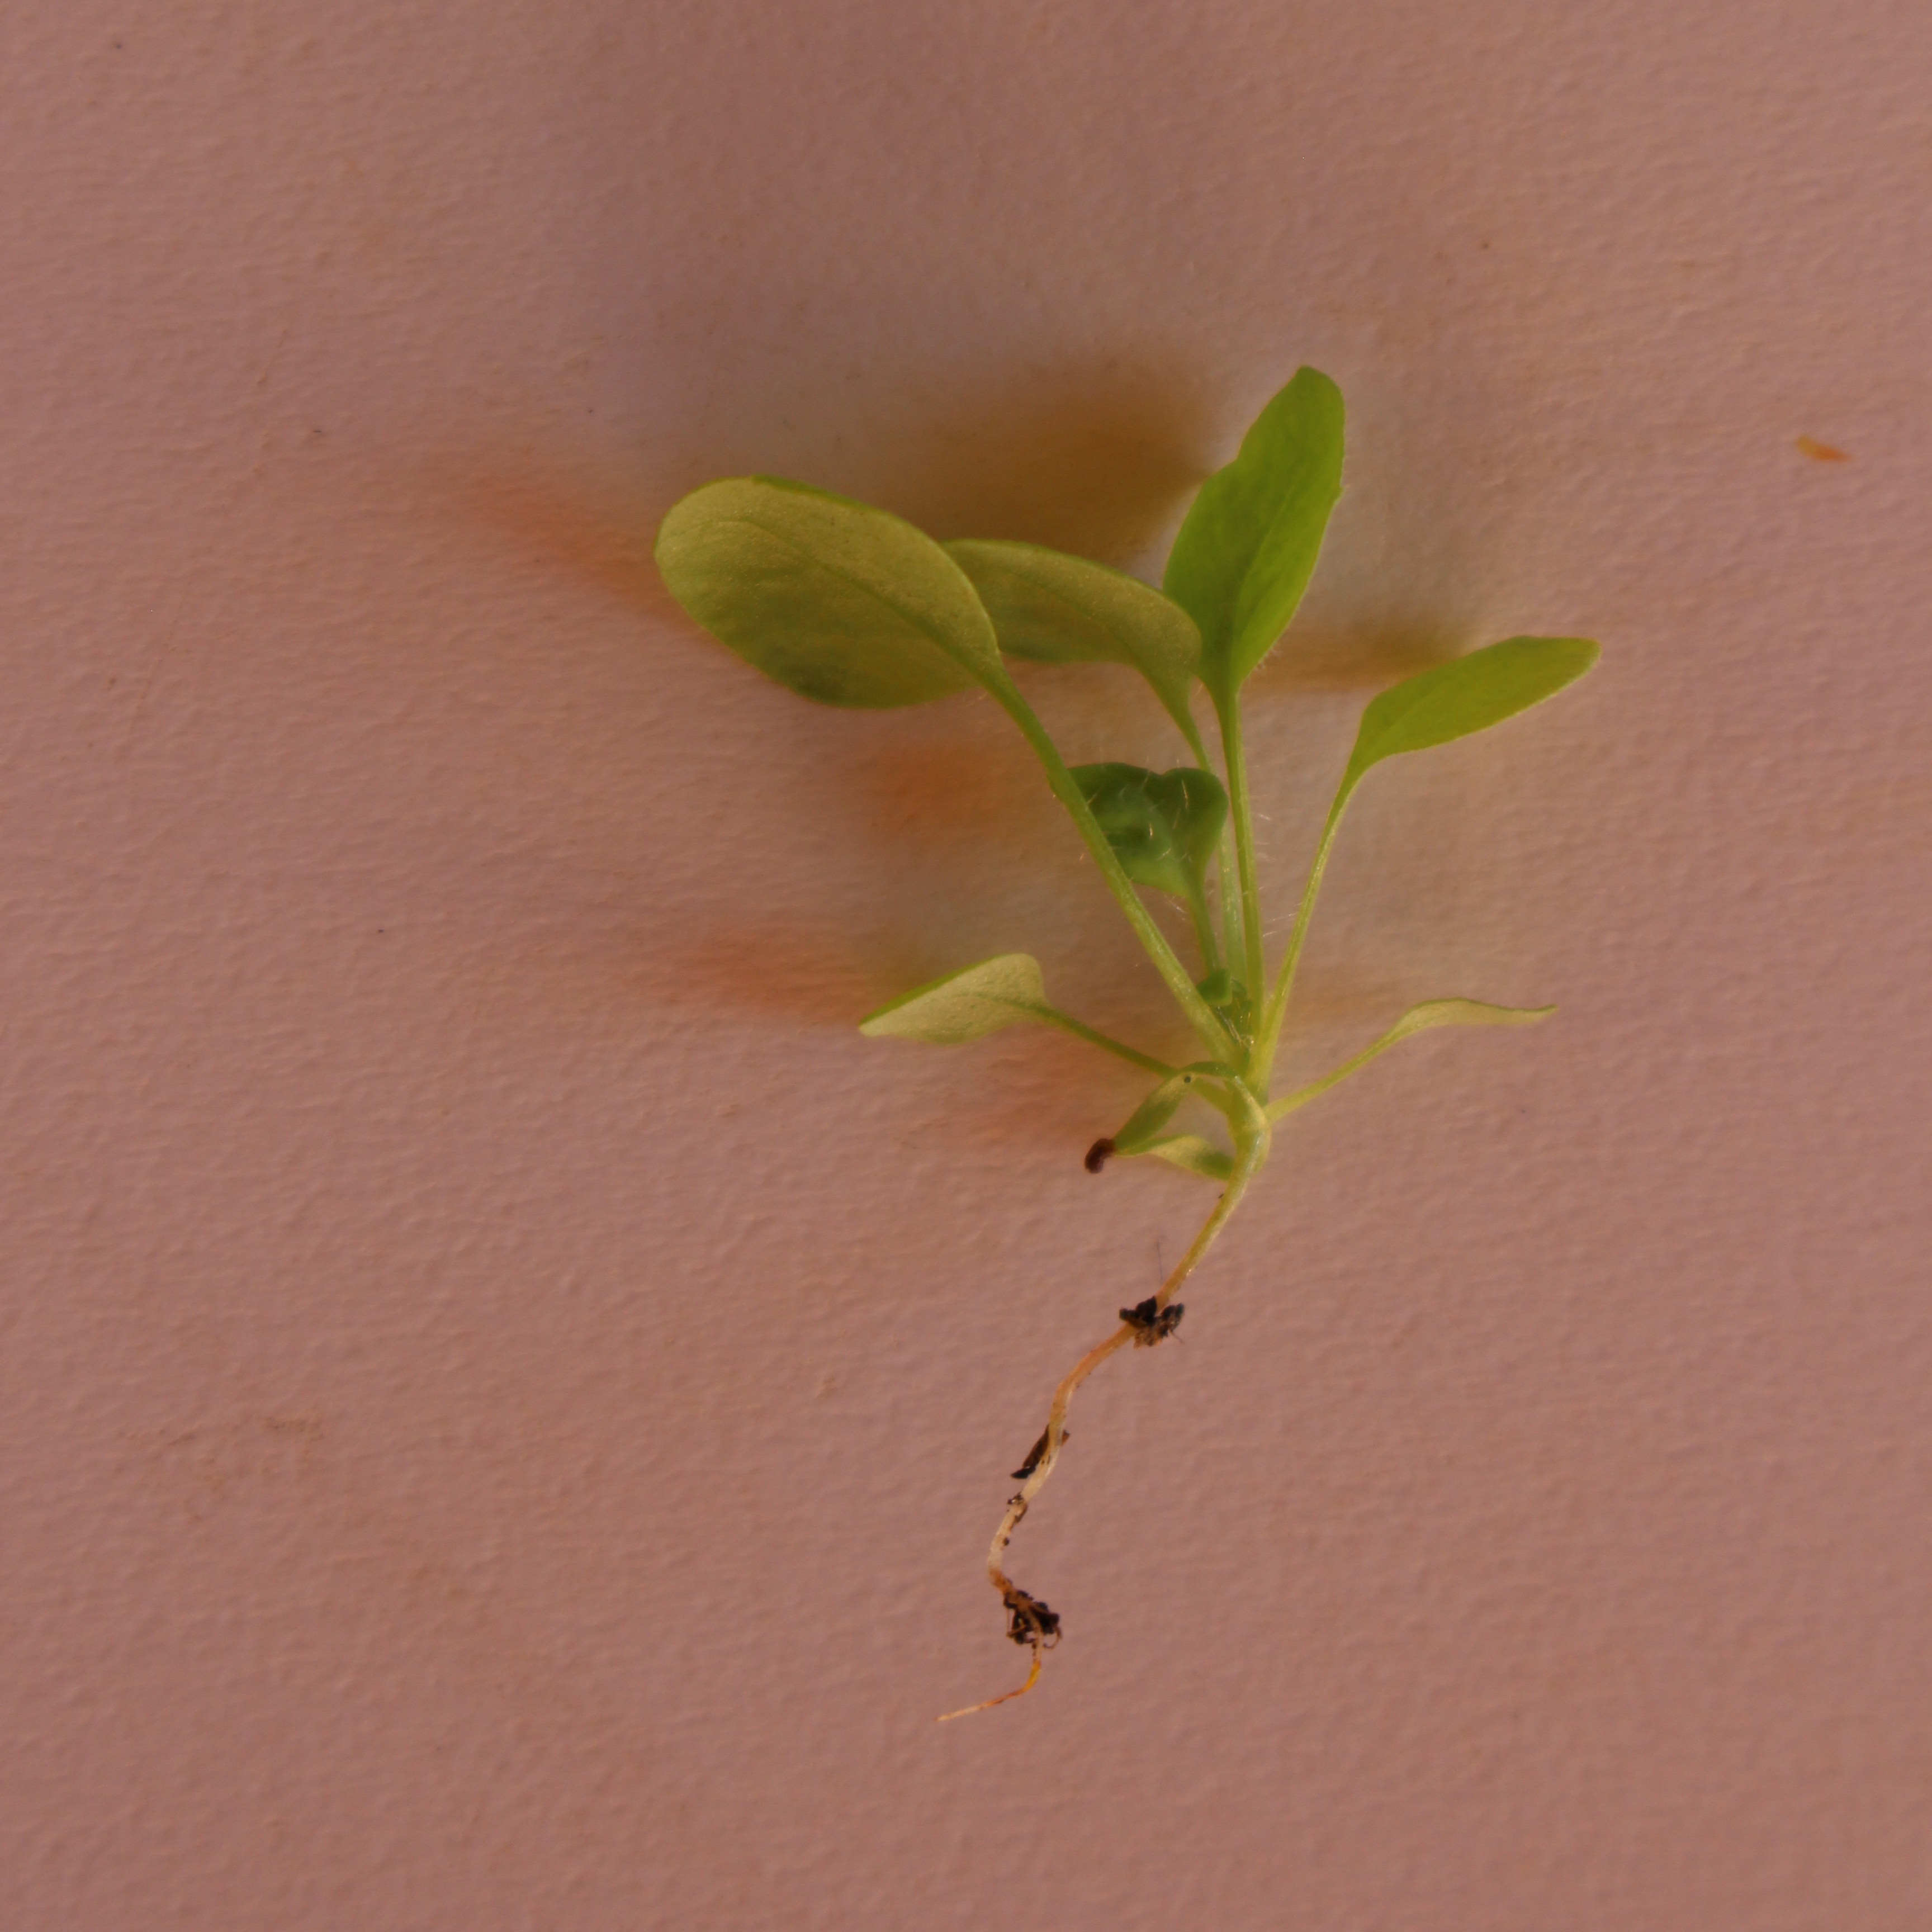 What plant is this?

Papaver rhoeas
